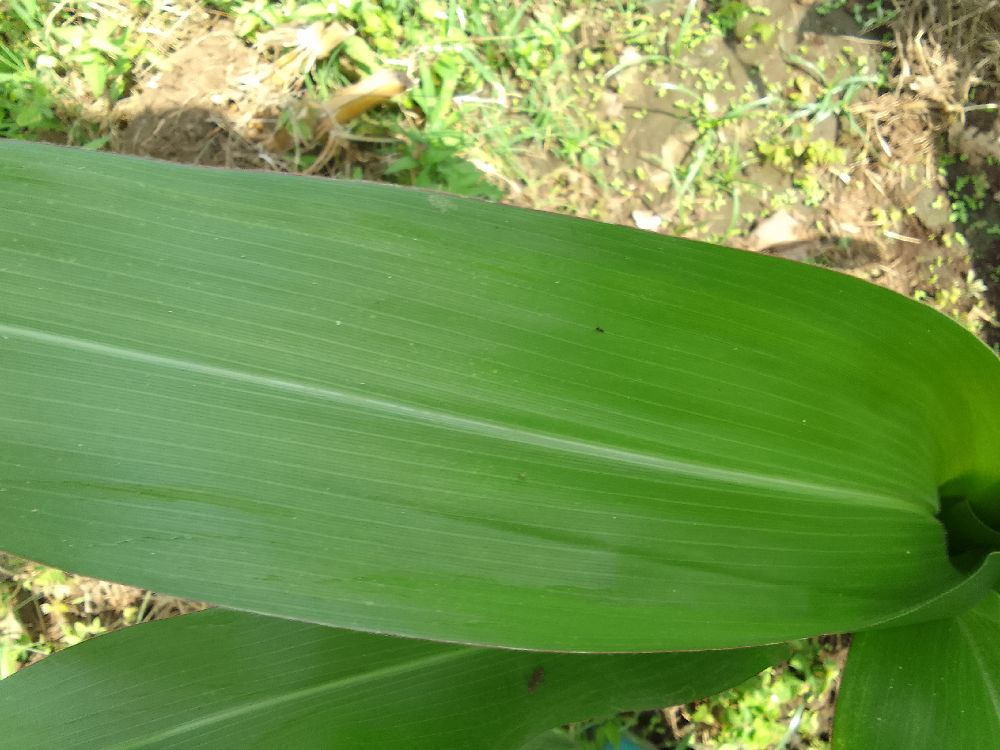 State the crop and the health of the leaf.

maize, healthy
